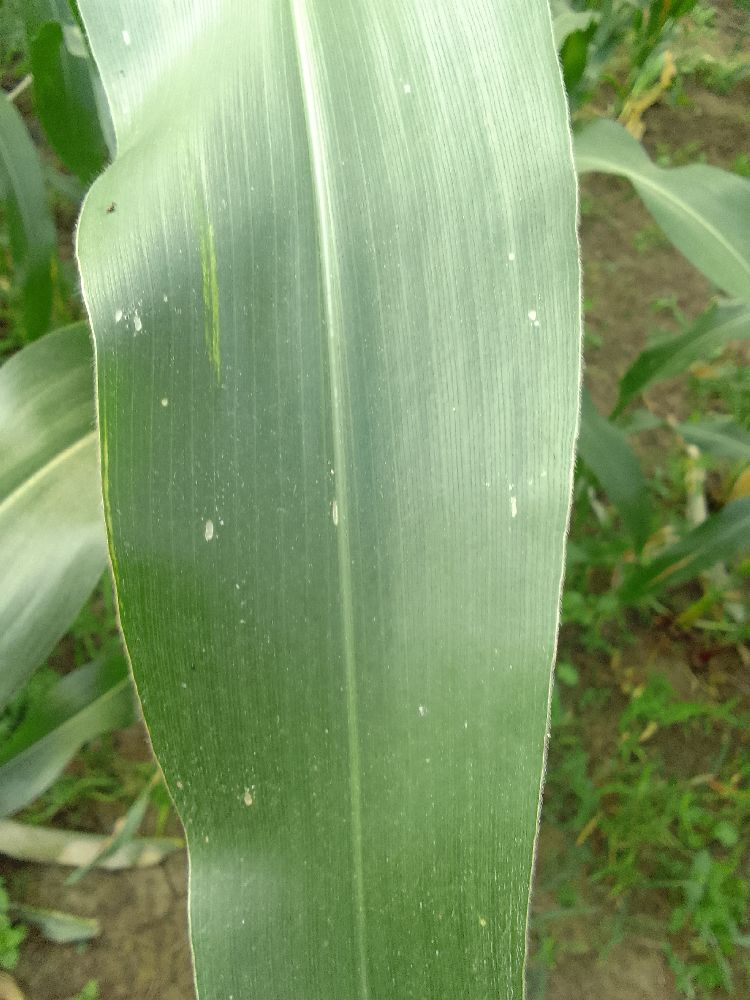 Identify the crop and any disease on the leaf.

maize, healthy
